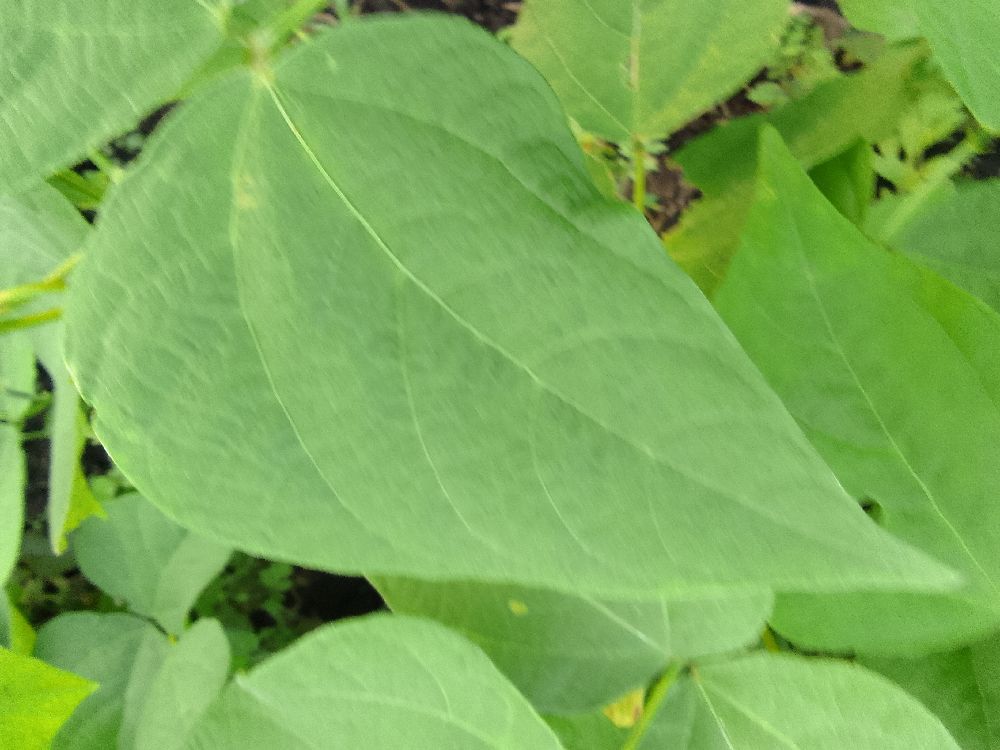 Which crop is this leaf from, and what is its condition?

common bean, healthy
